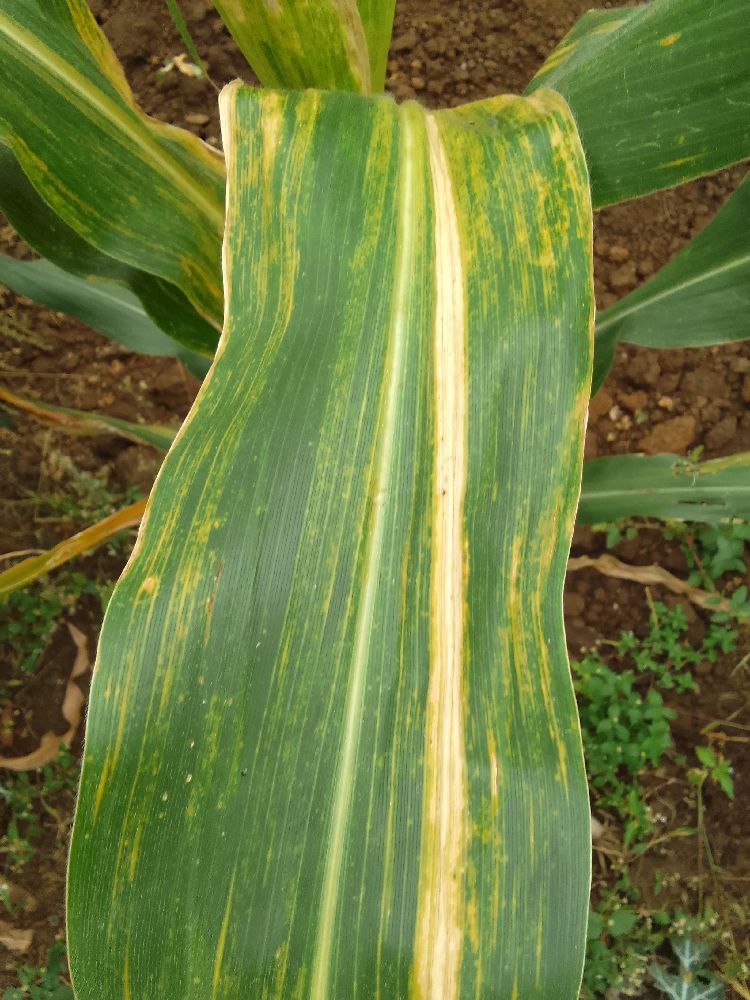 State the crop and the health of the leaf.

maize, maize lethal necrosis
